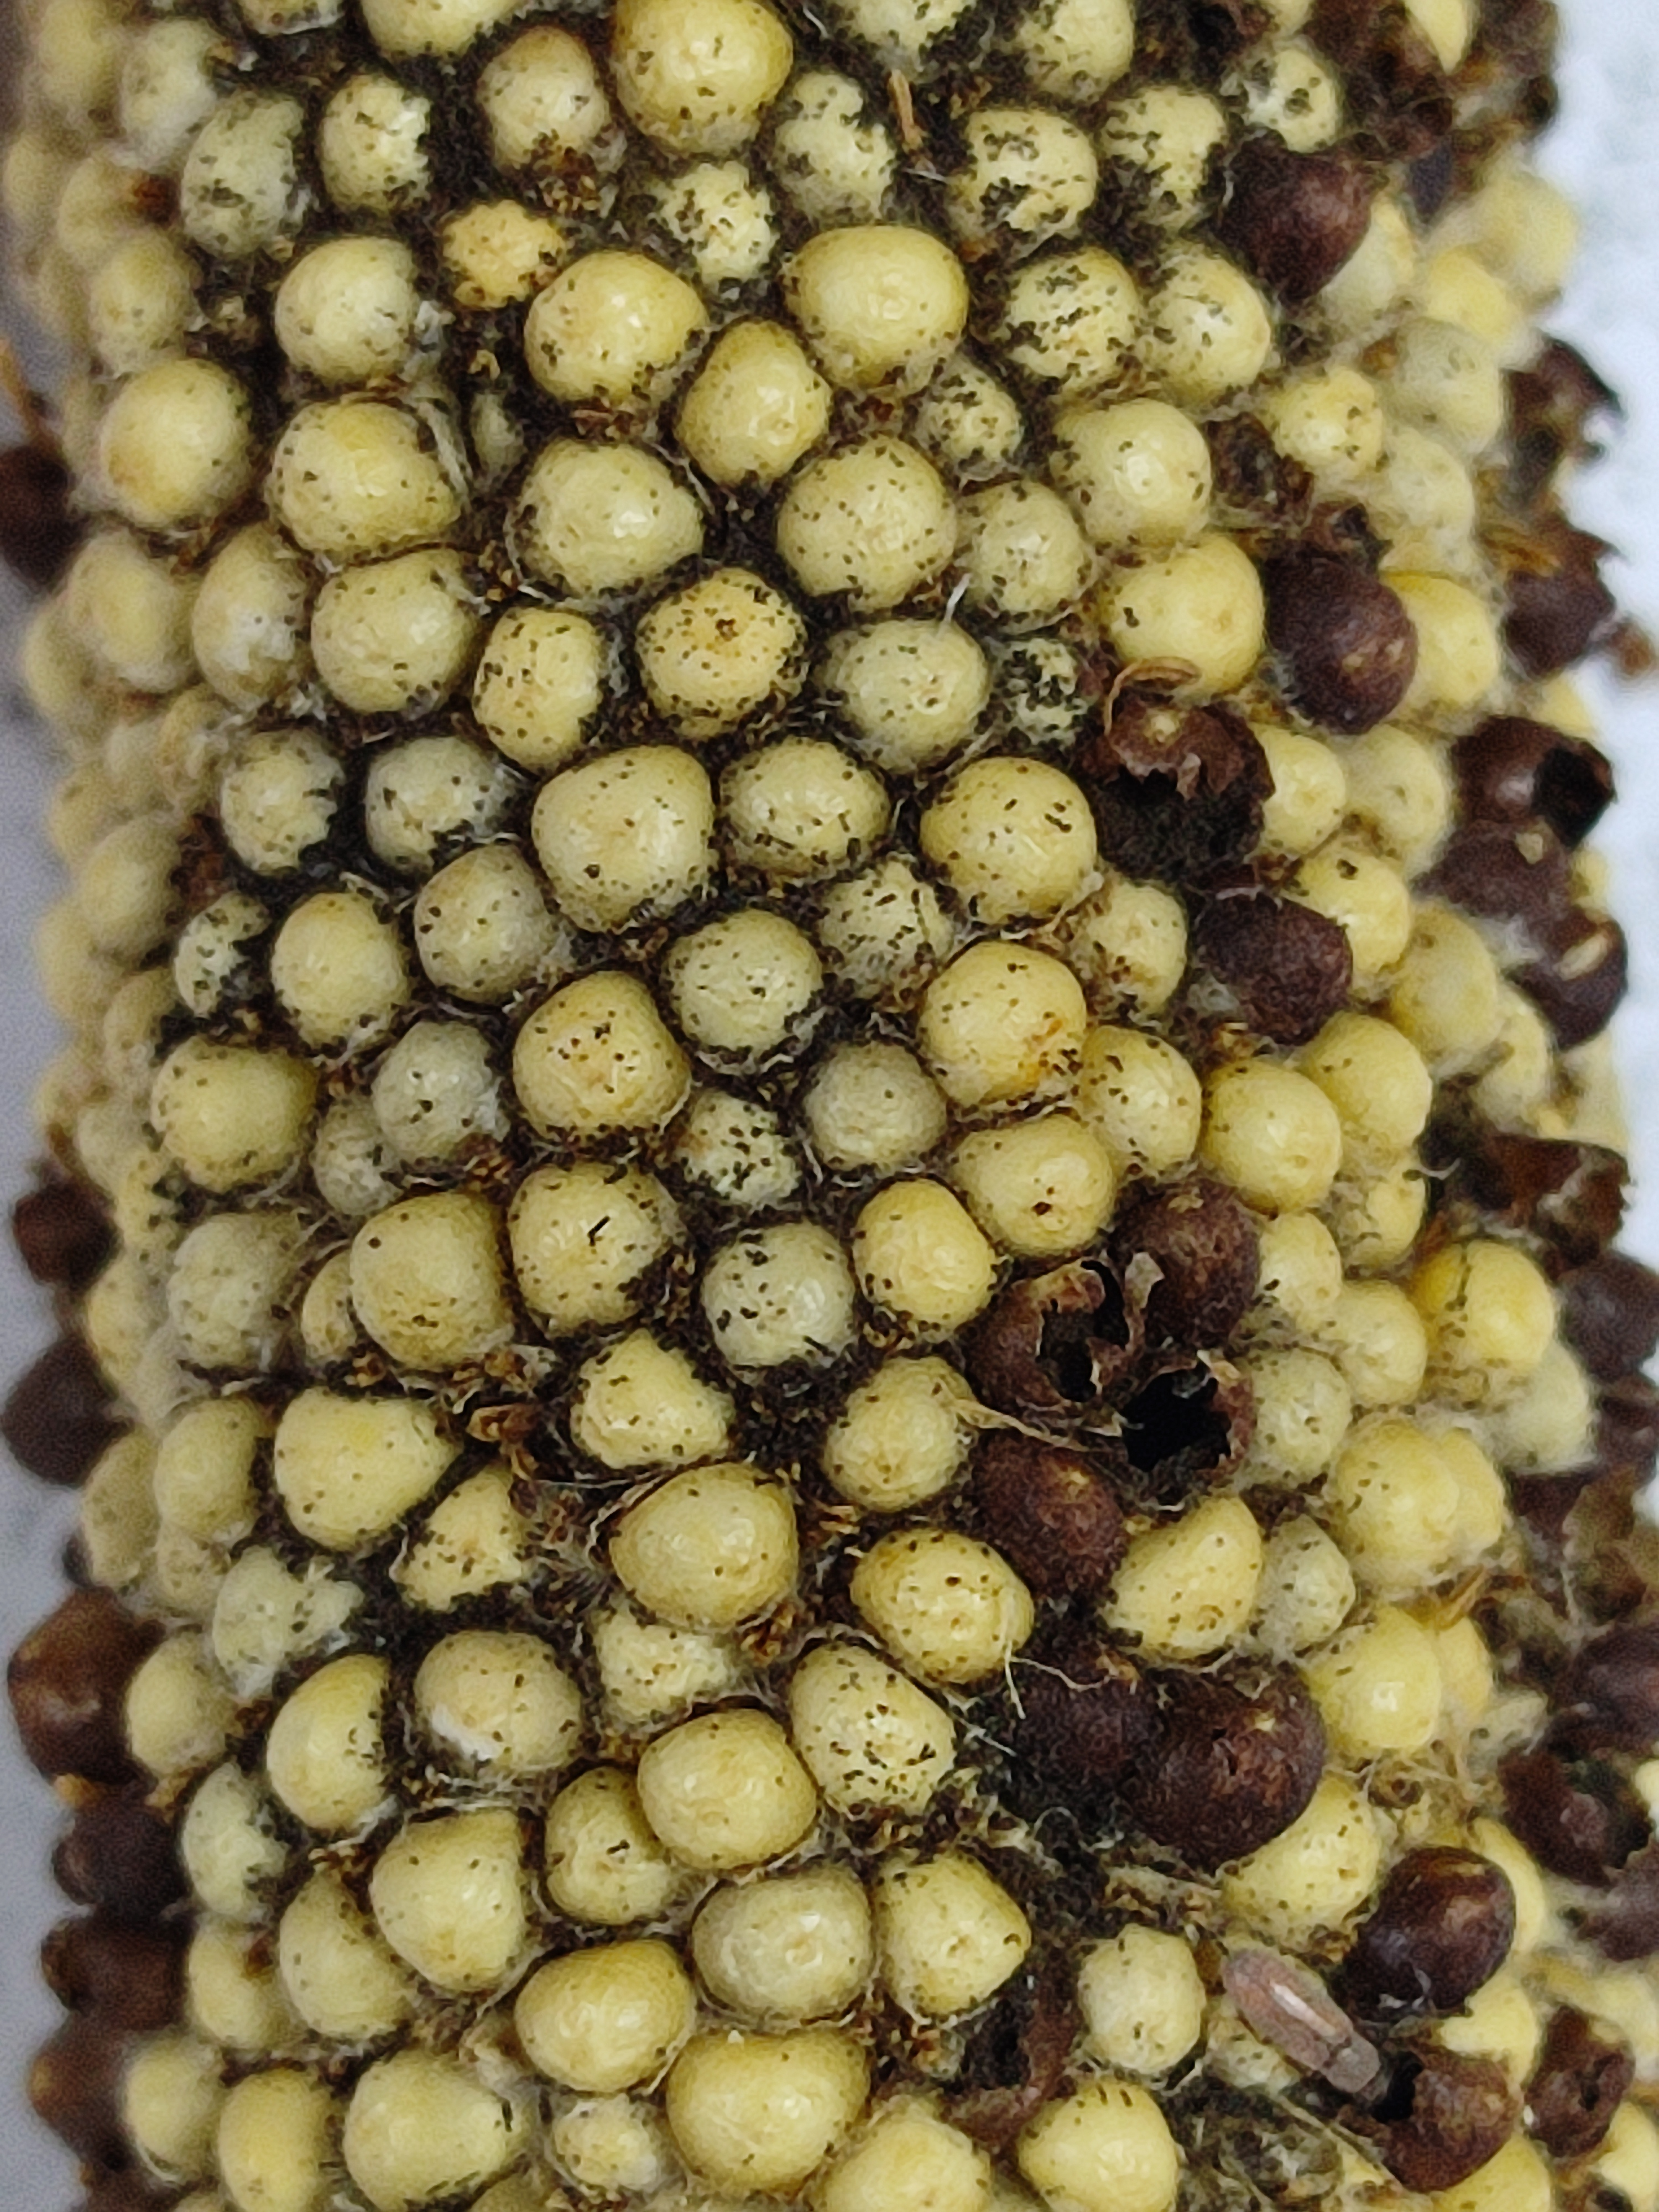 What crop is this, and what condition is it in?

pearl millet, smut
